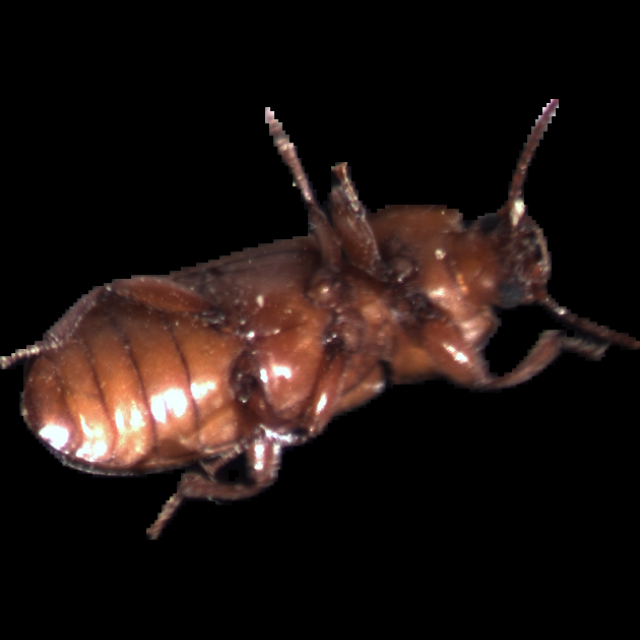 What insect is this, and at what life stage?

mealworm beetle
